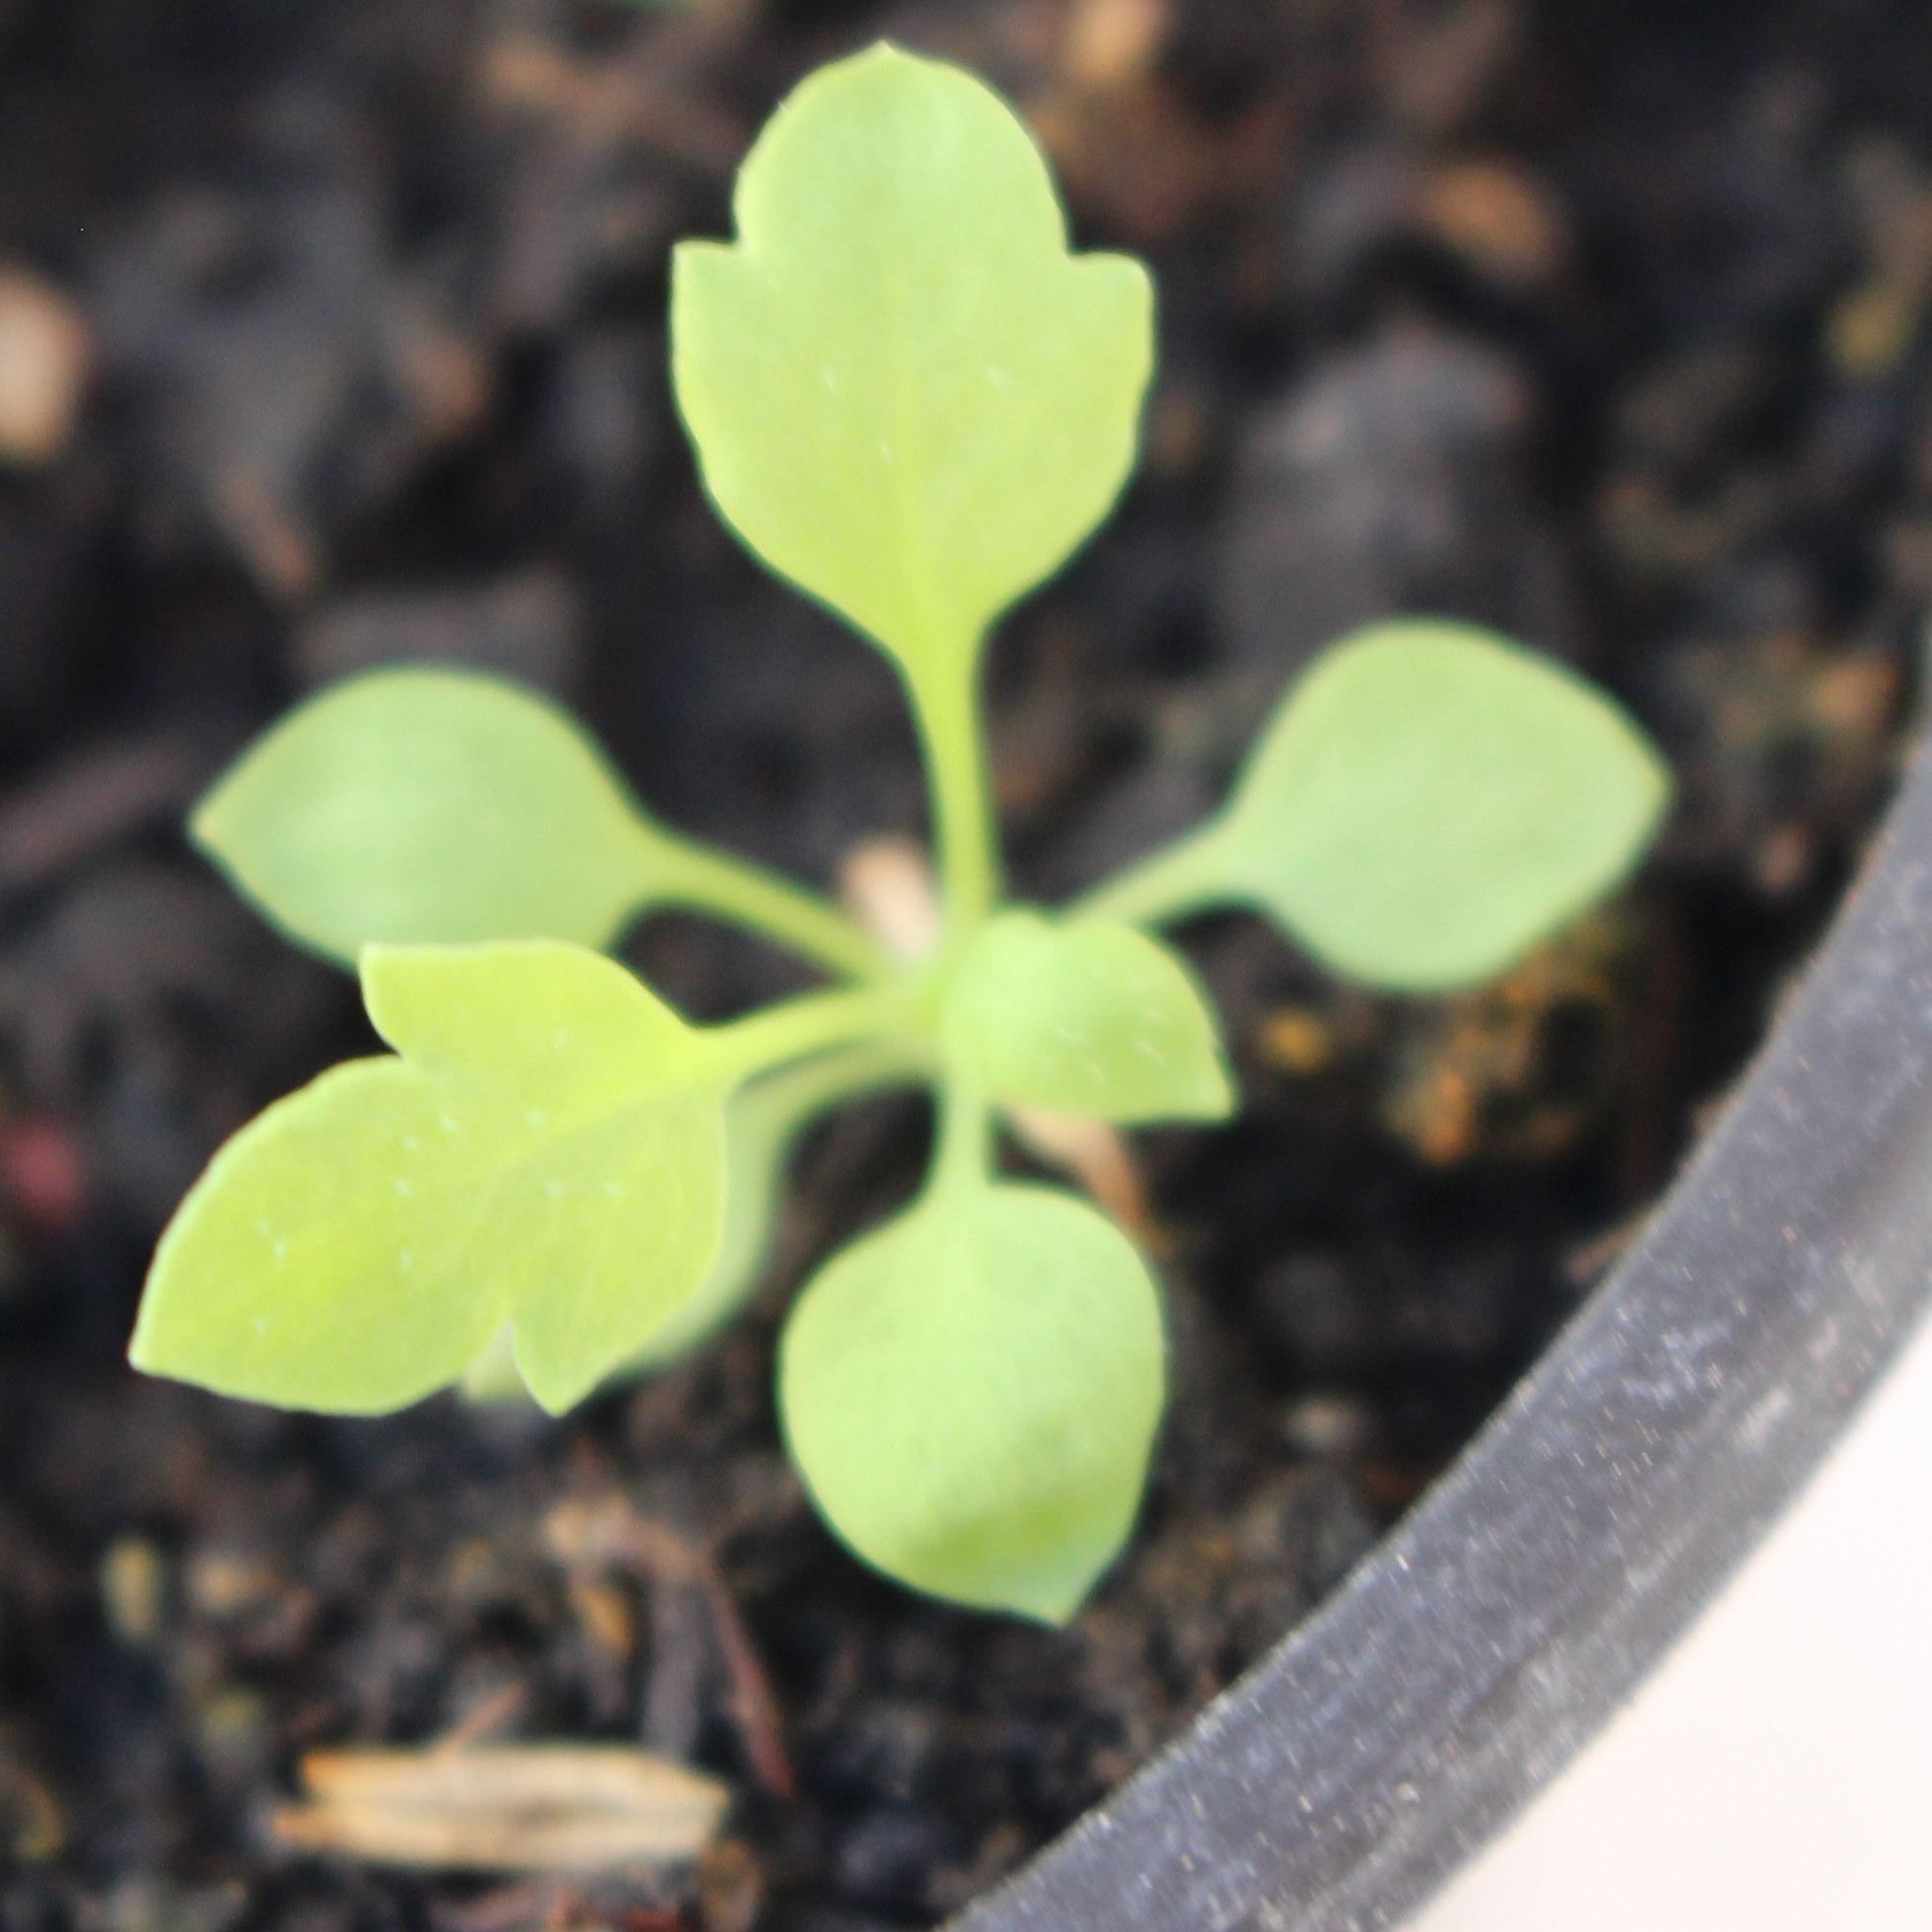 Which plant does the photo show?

Papaver rhoeas
